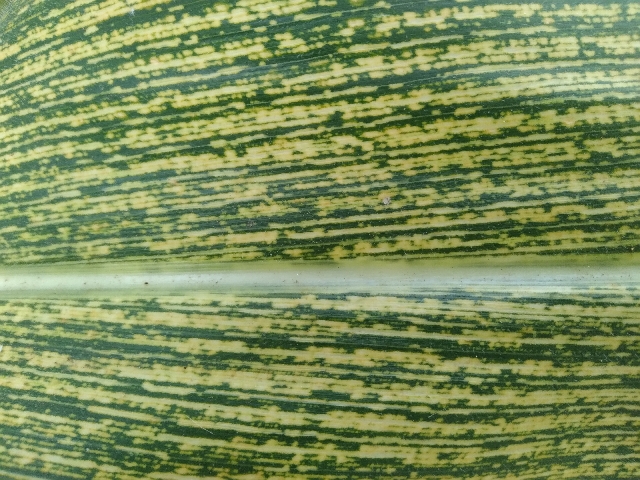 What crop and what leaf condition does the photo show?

maize, maize streak virus
